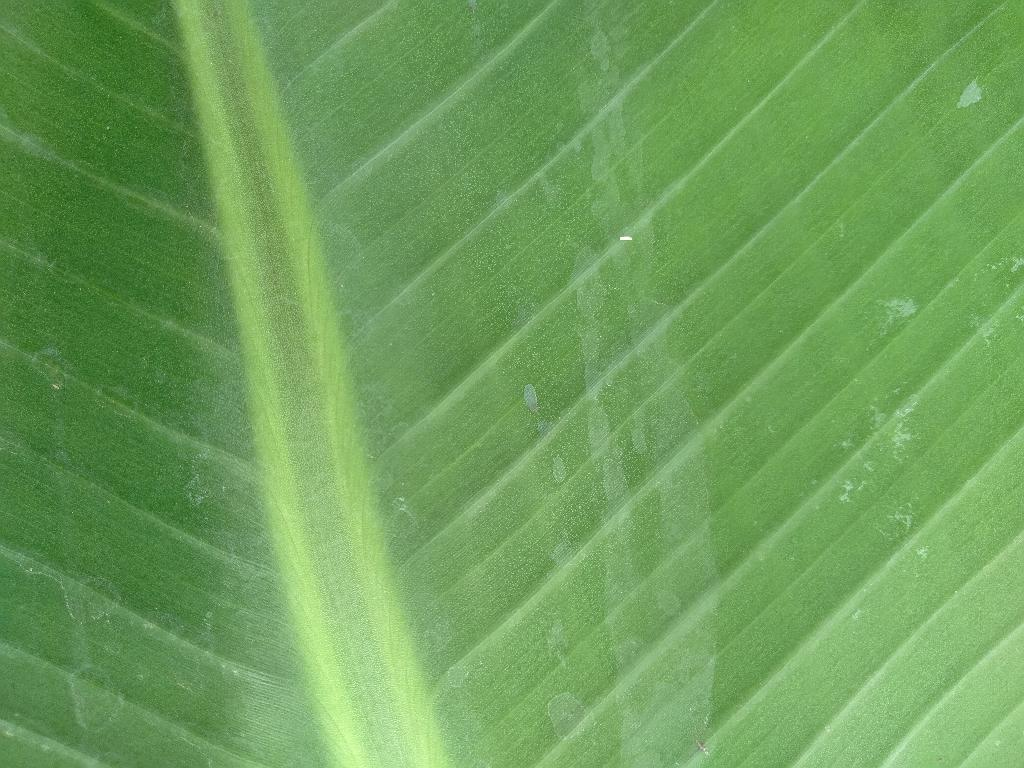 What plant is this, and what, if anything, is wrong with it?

banana, healthy
